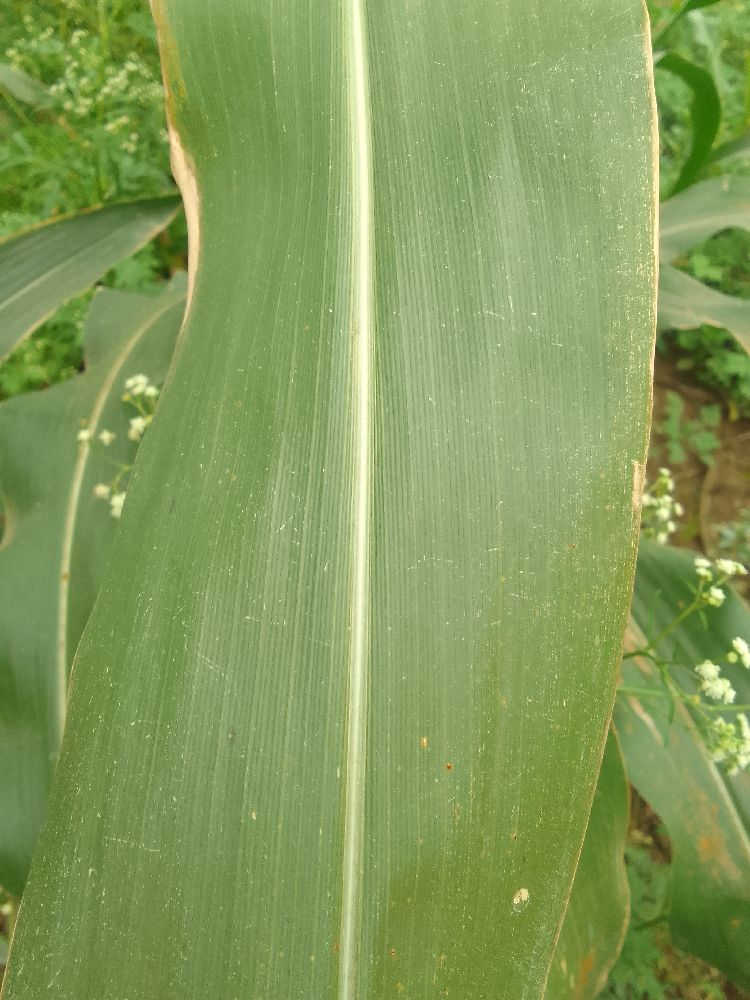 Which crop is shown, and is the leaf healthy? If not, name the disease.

maize, healthy
